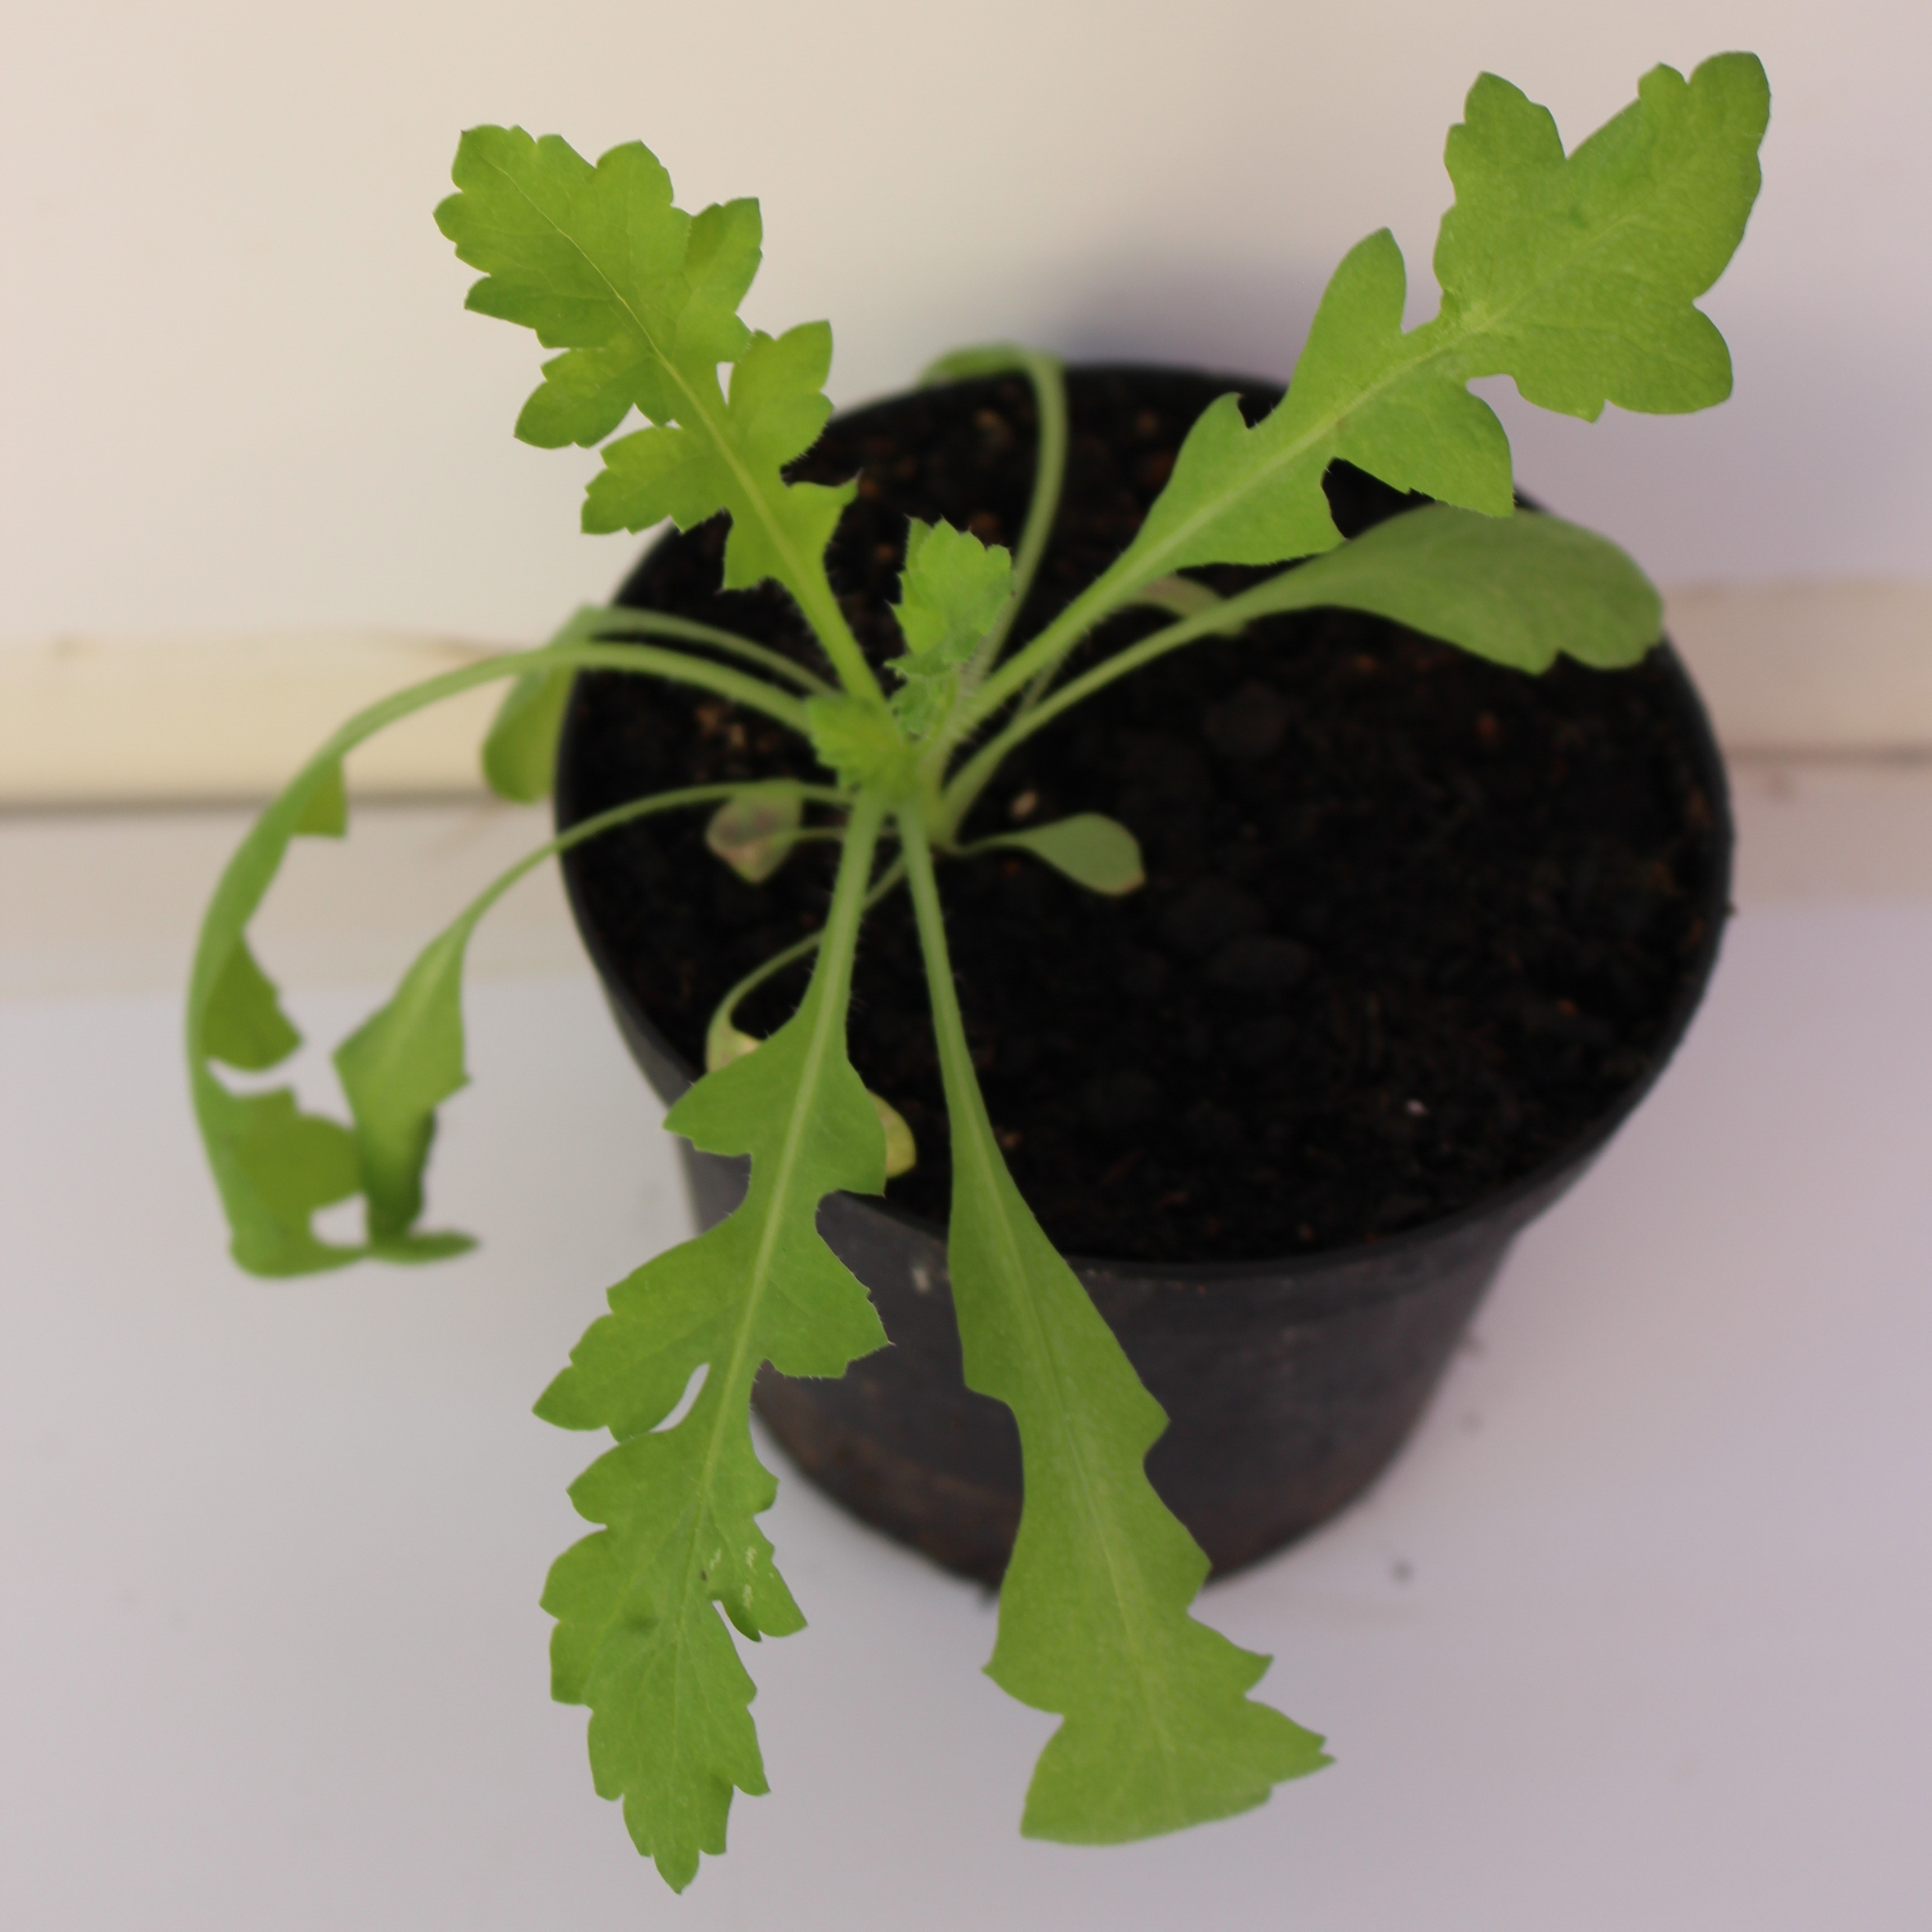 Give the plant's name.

Papaver rhoeas
